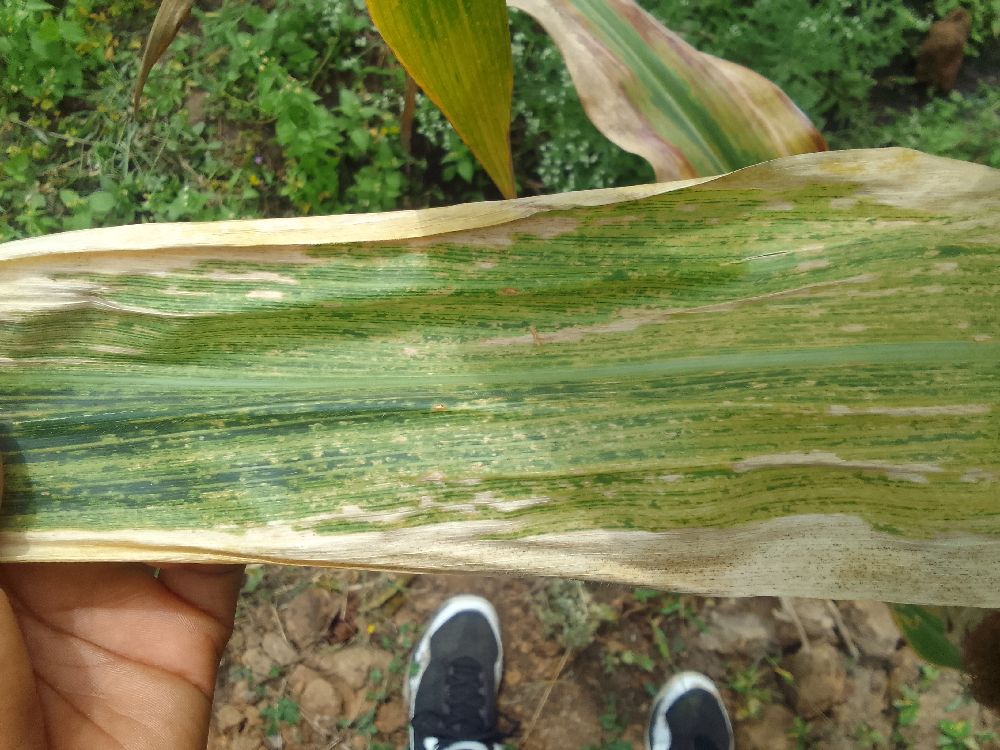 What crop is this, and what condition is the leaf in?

maize, maize lethal necrosis
